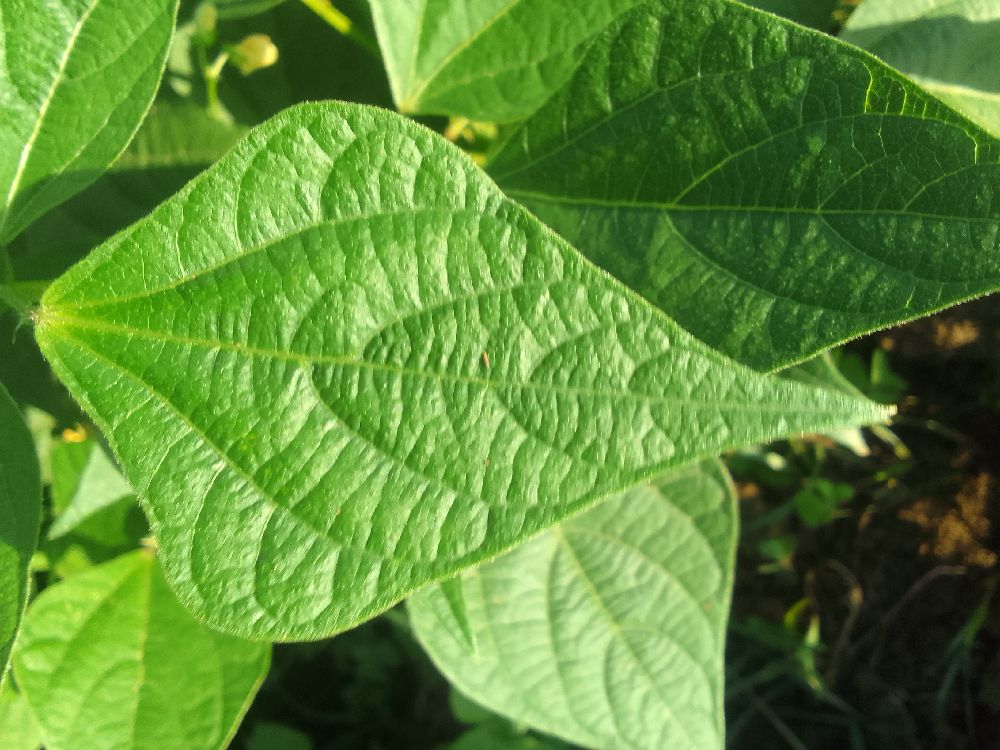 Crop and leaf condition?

common bean, healthy
